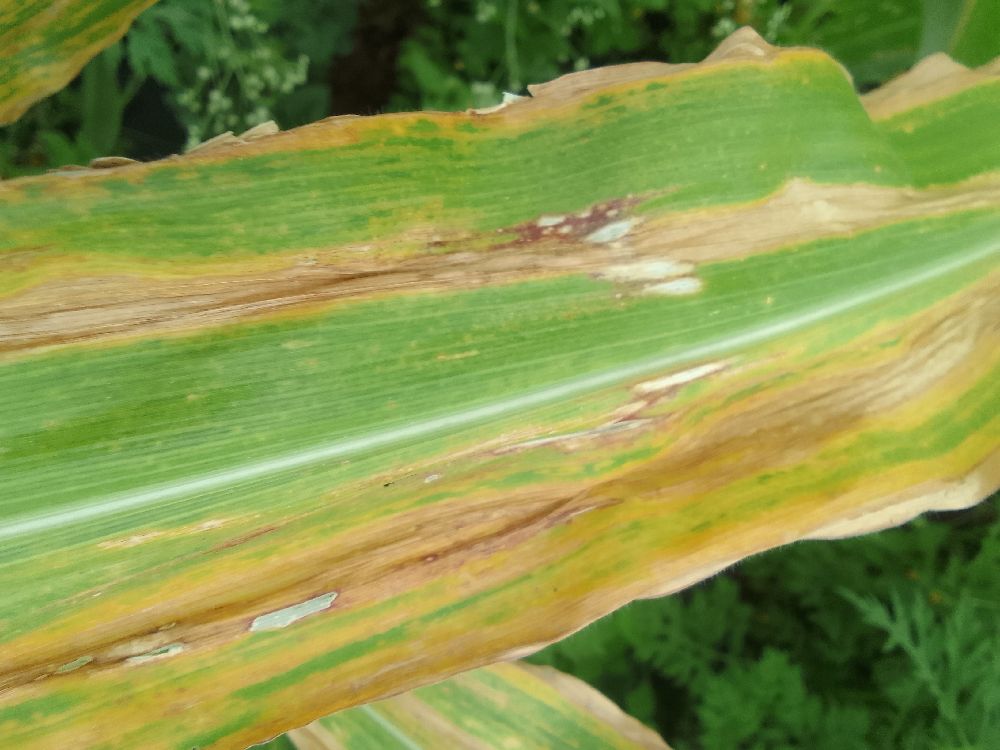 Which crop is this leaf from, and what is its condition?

maize, maize lethal necrosis
